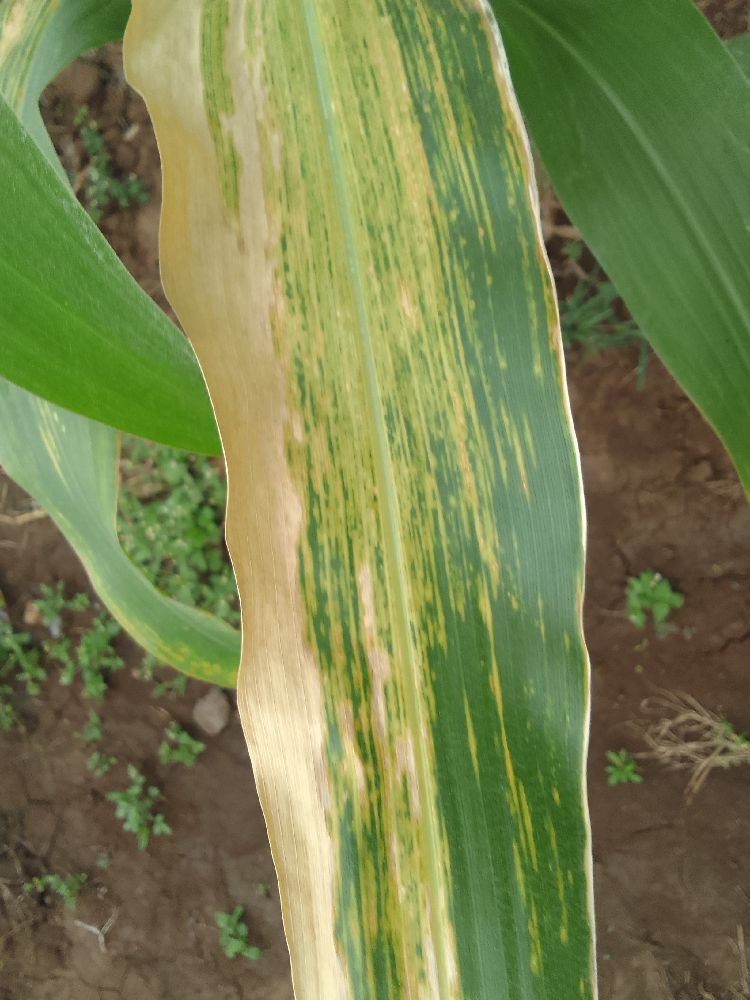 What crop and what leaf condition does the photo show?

maize, maize lethal necrosis
